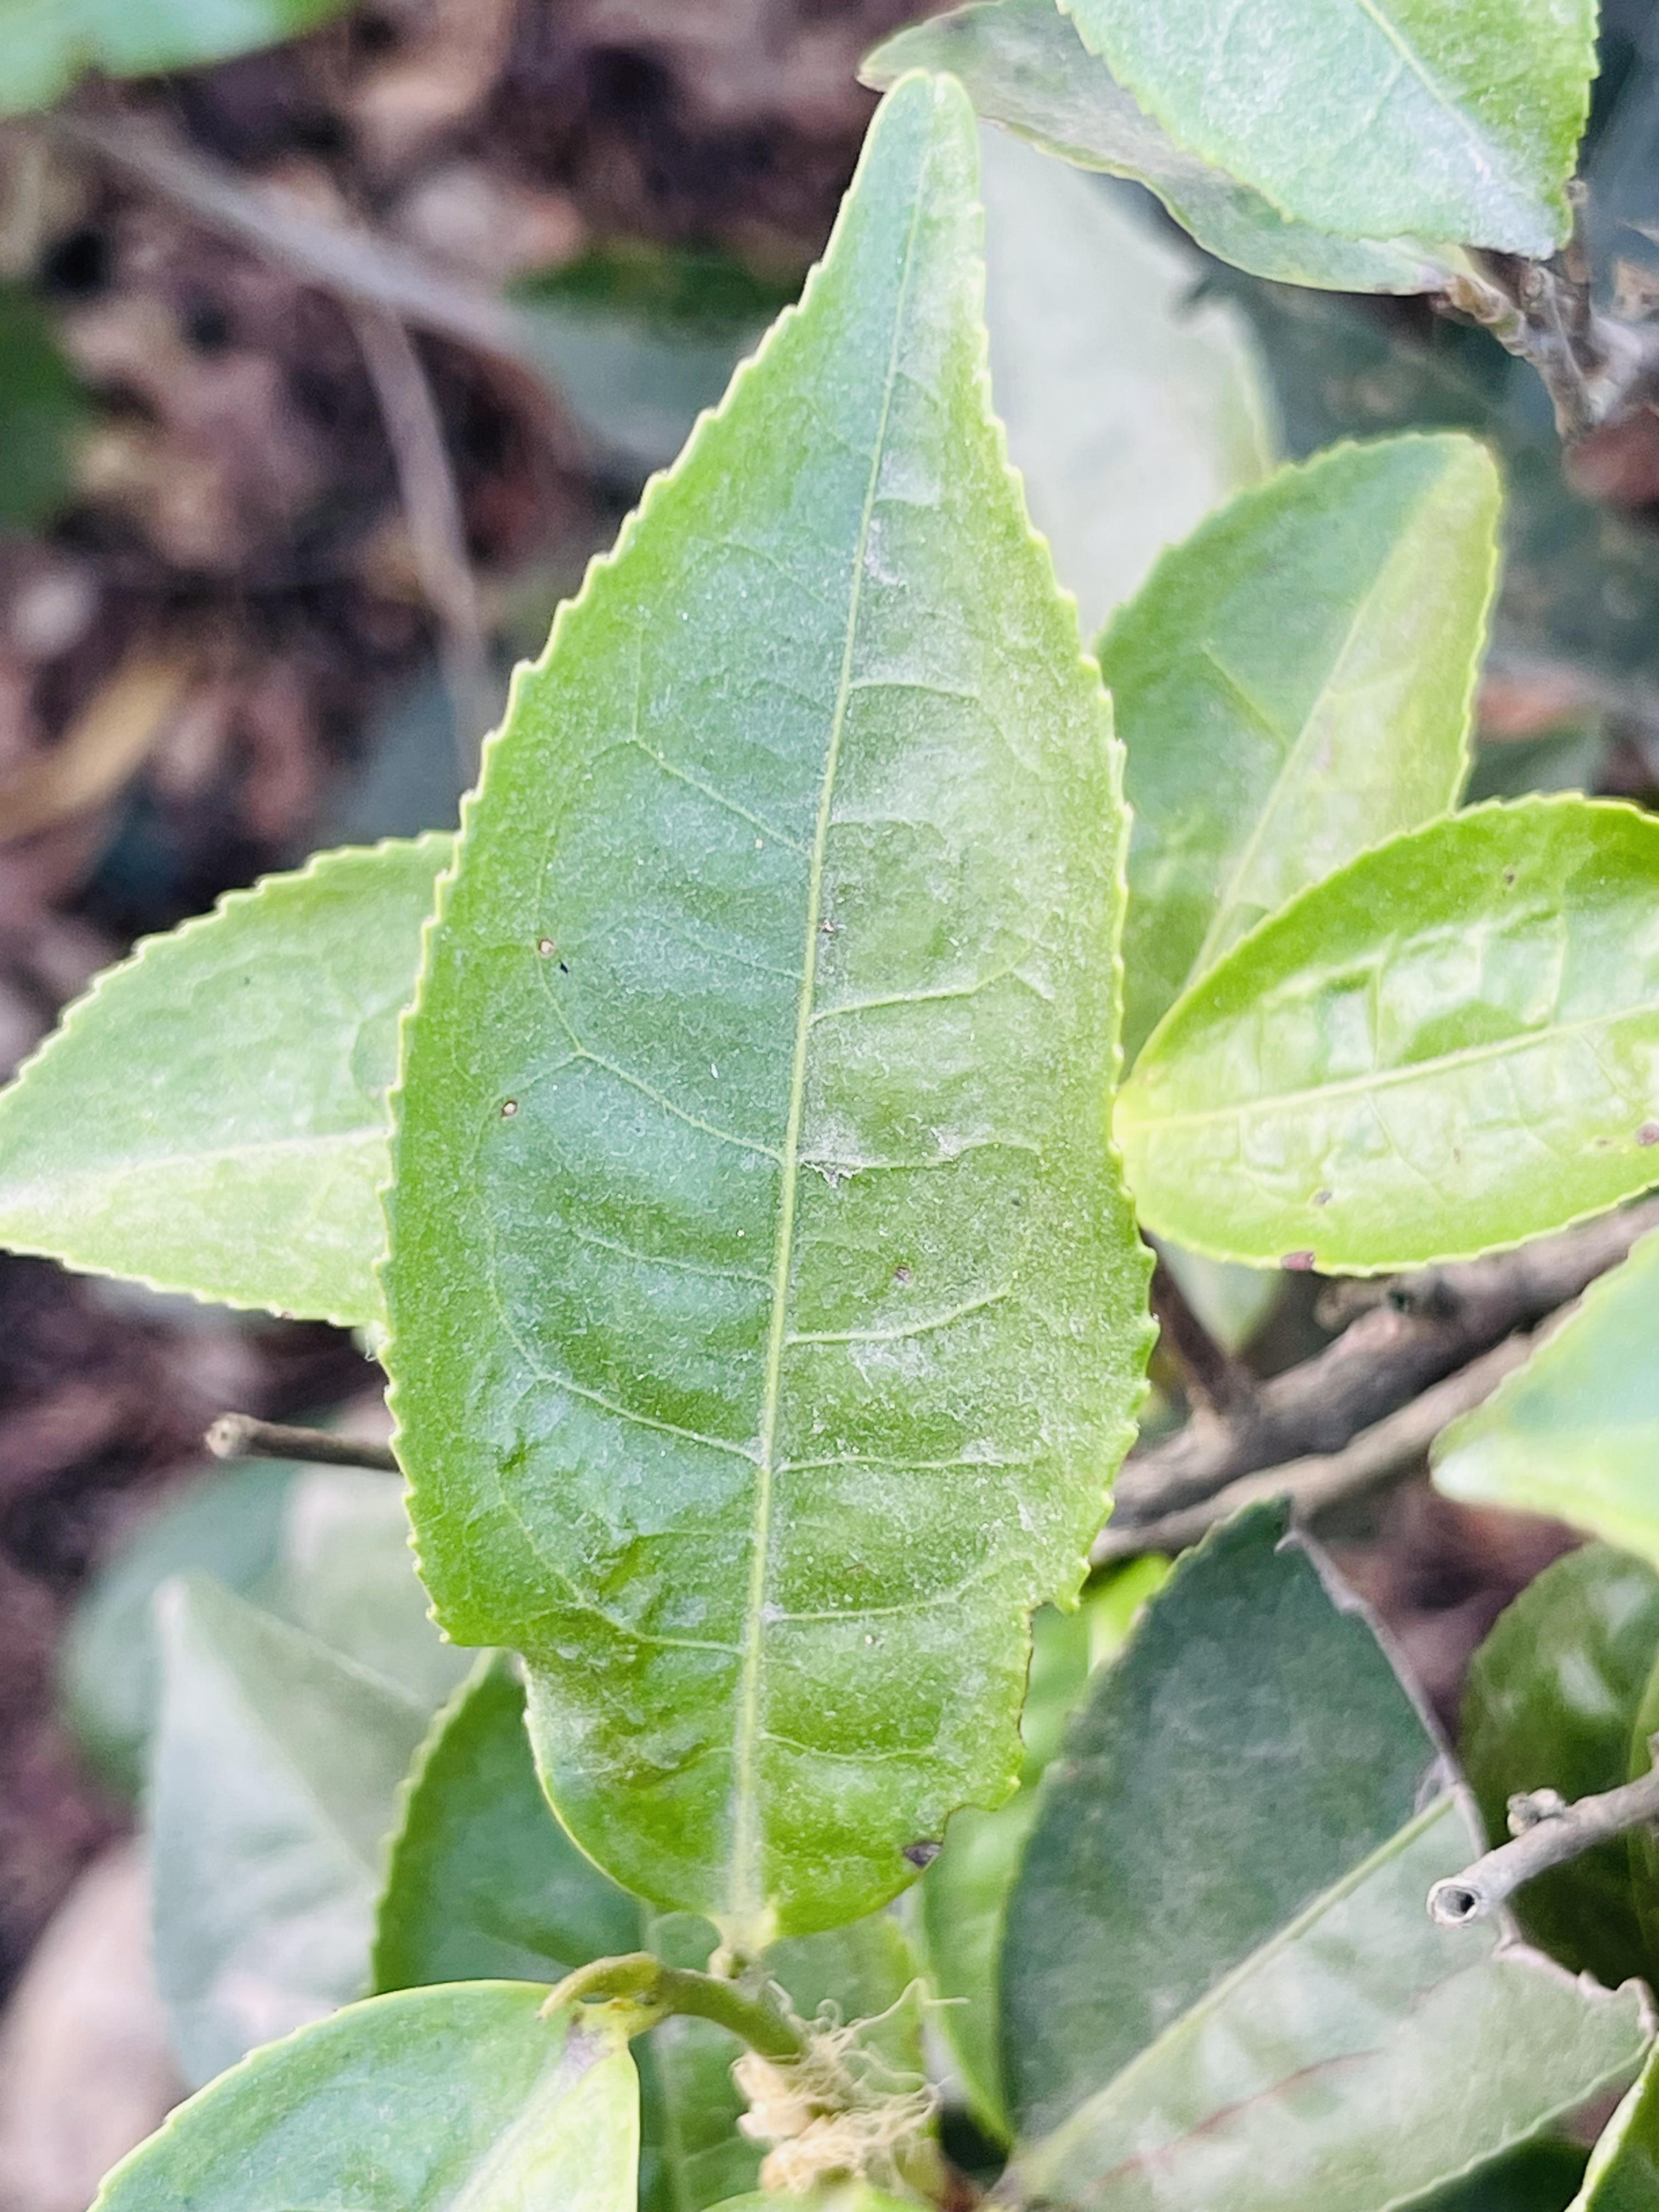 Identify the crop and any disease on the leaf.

tea, healthy leaf
